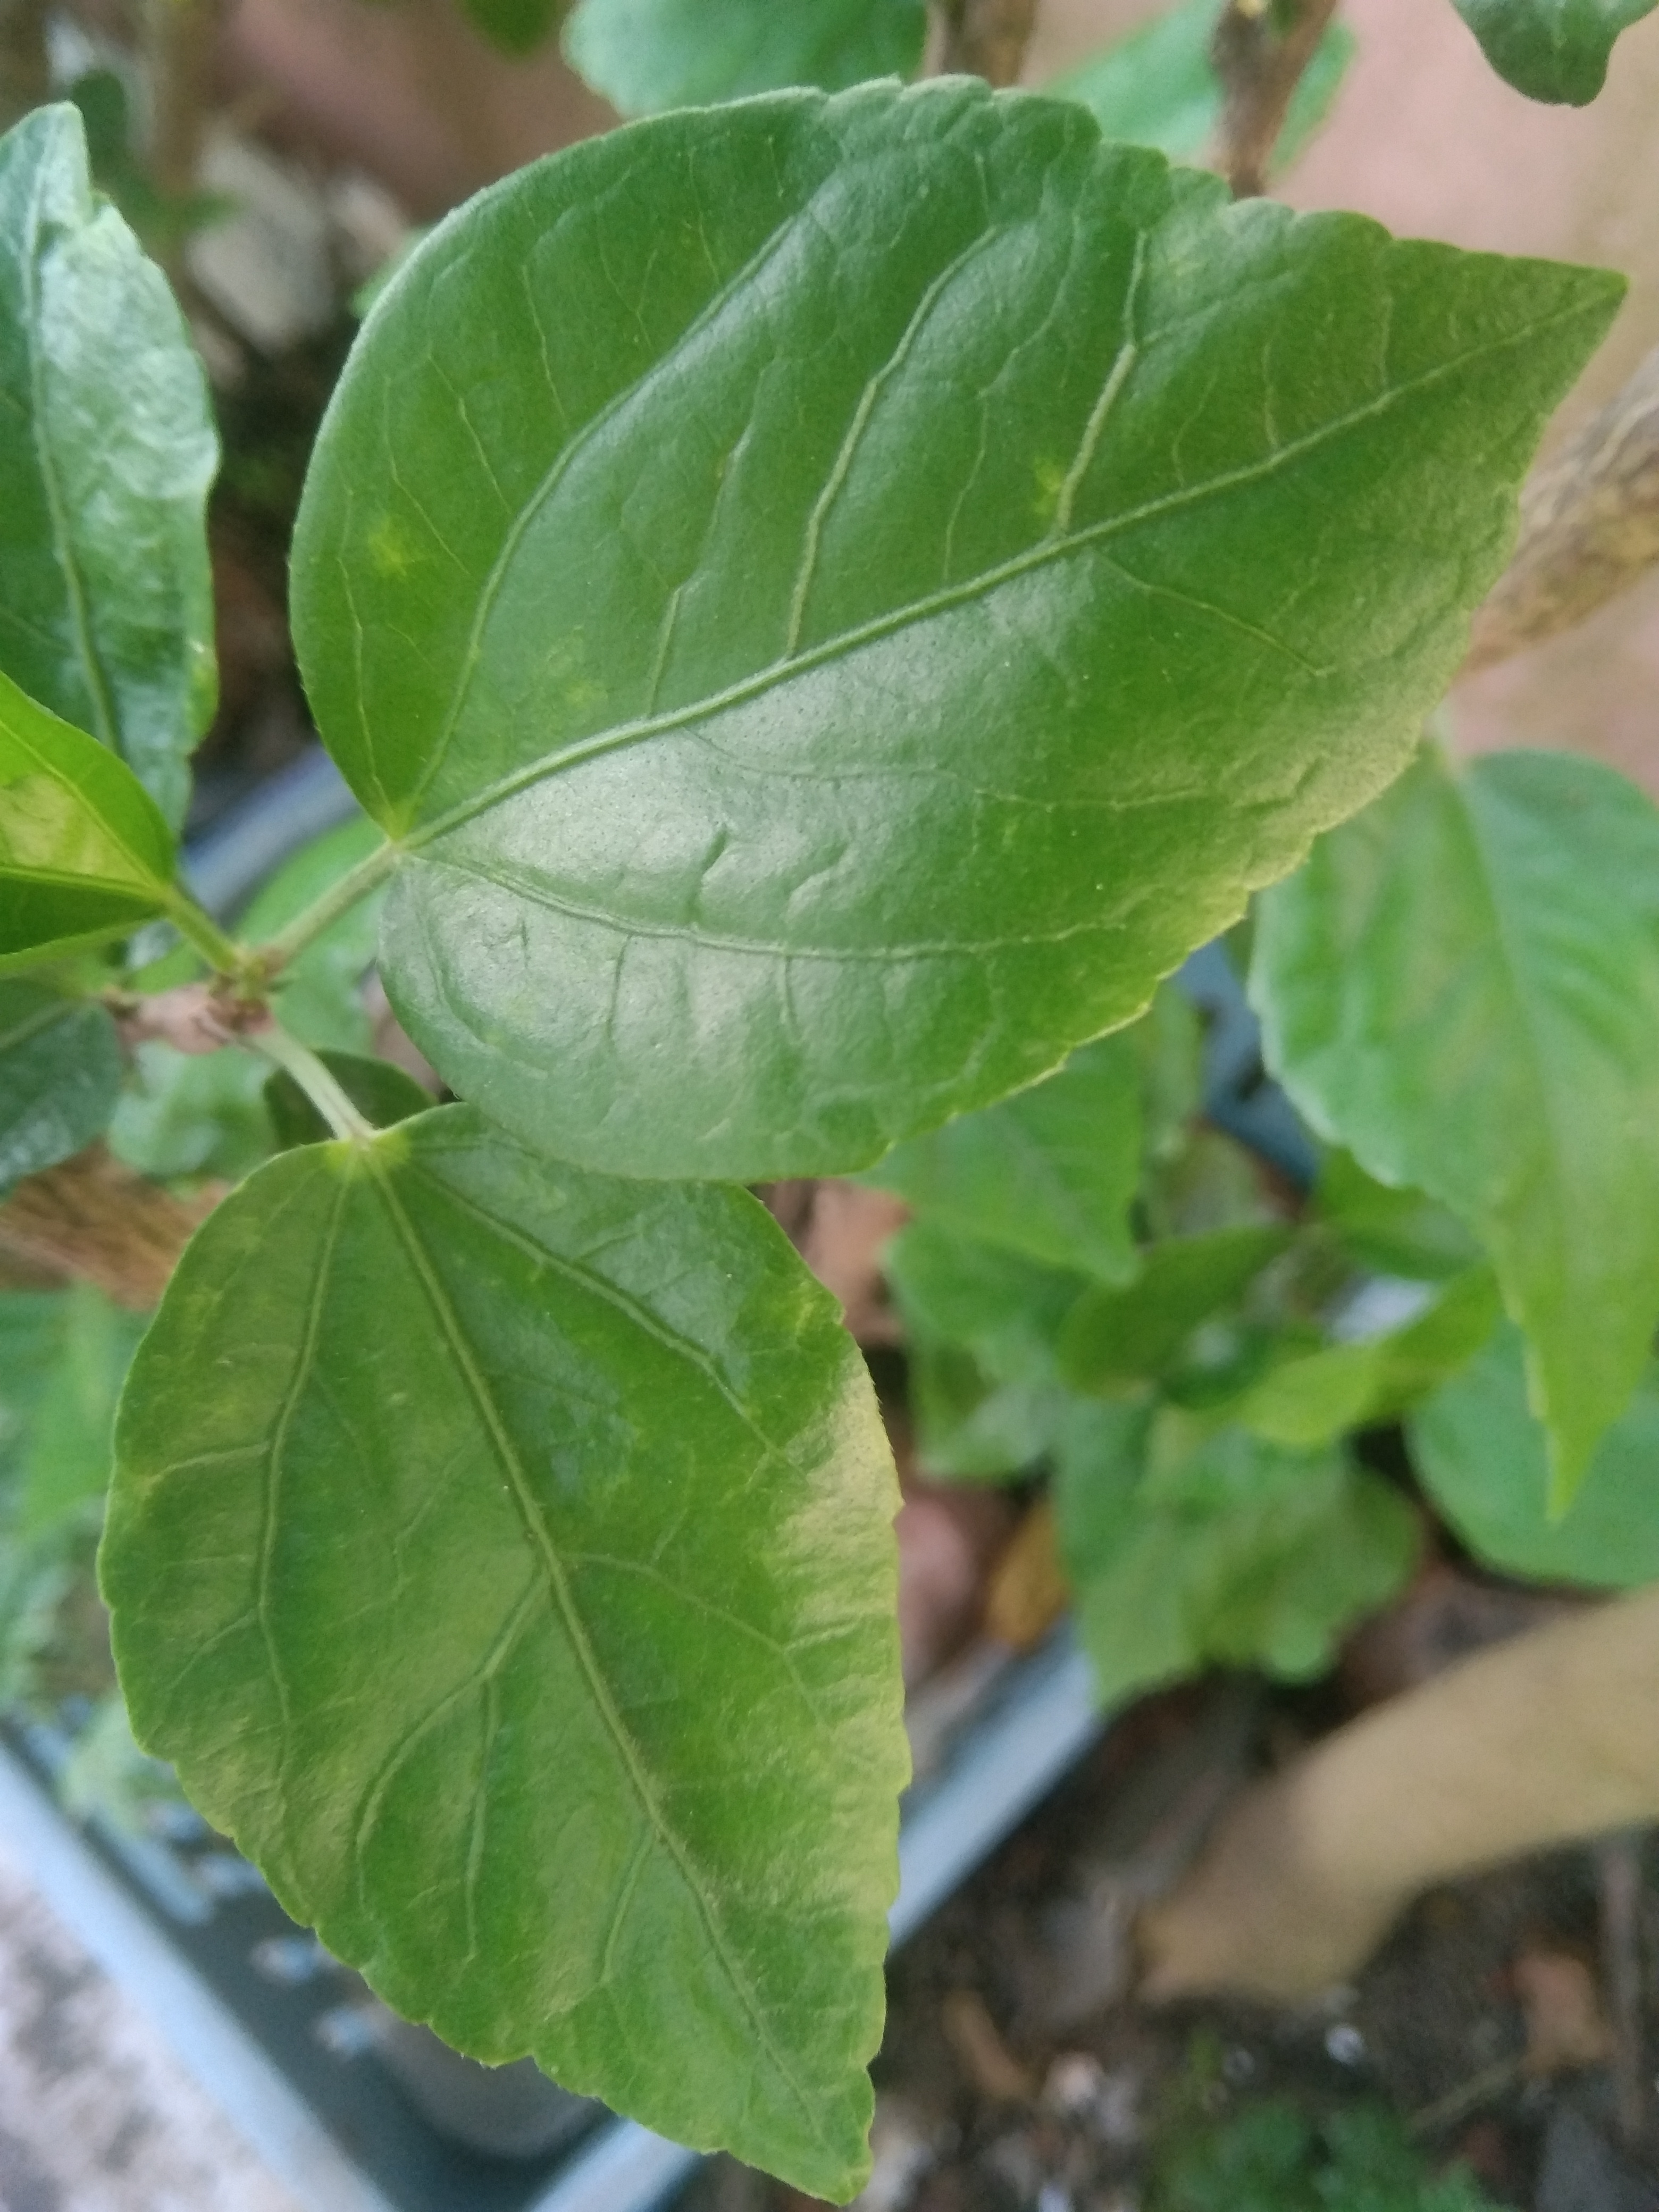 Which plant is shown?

hibiscus
